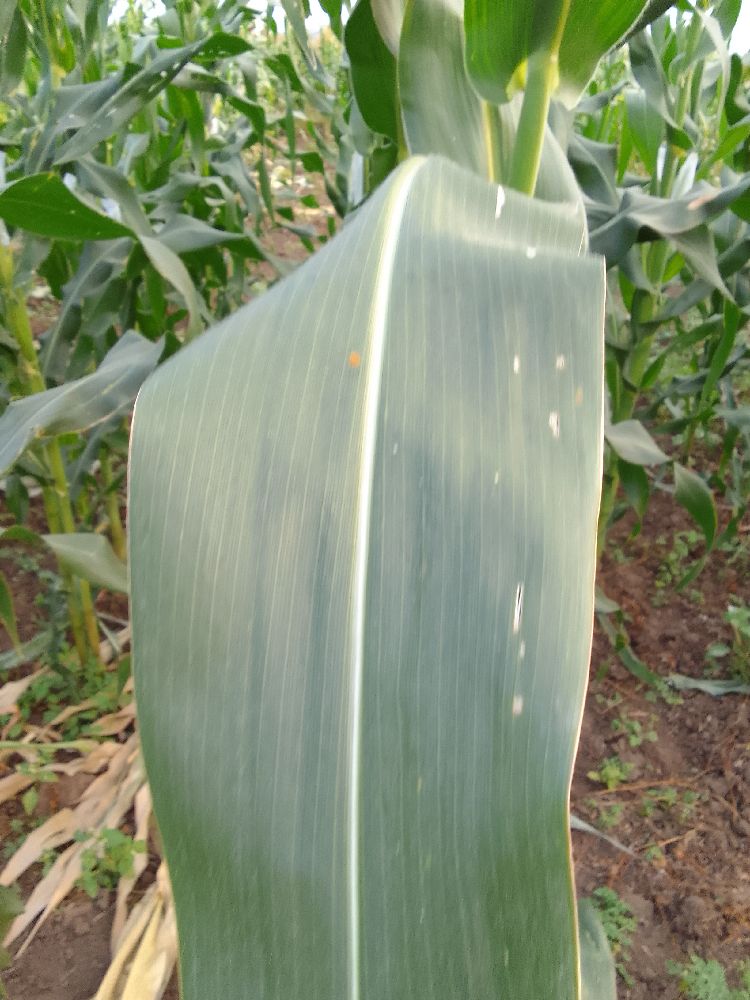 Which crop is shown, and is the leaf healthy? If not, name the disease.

maize, healthy
